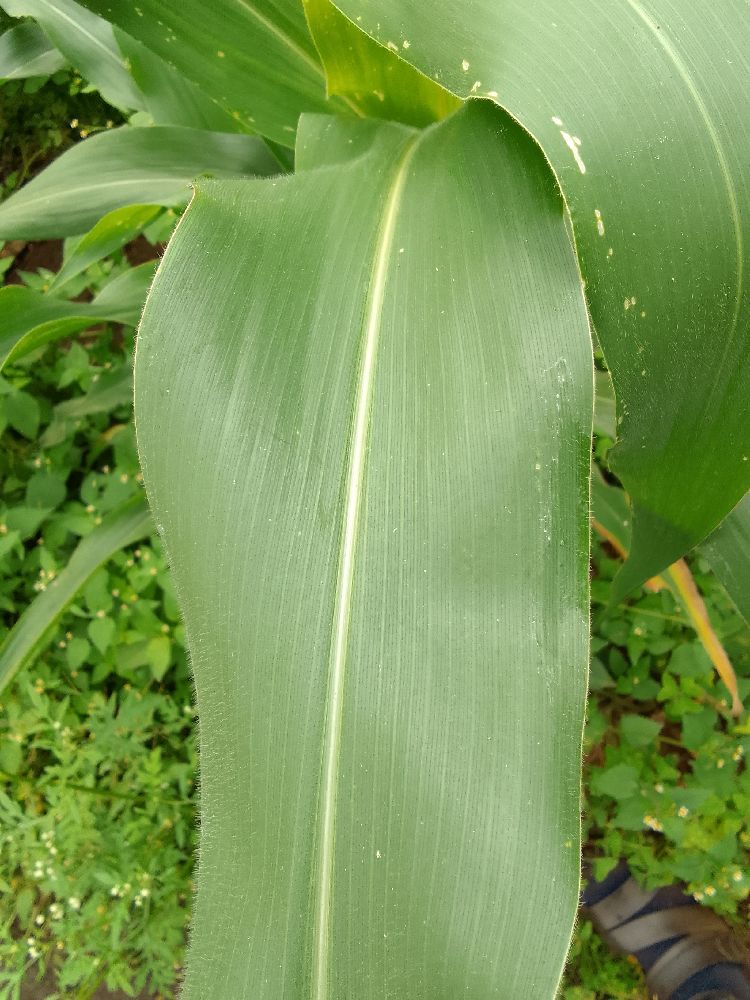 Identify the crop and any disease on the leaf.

maize, healthy
